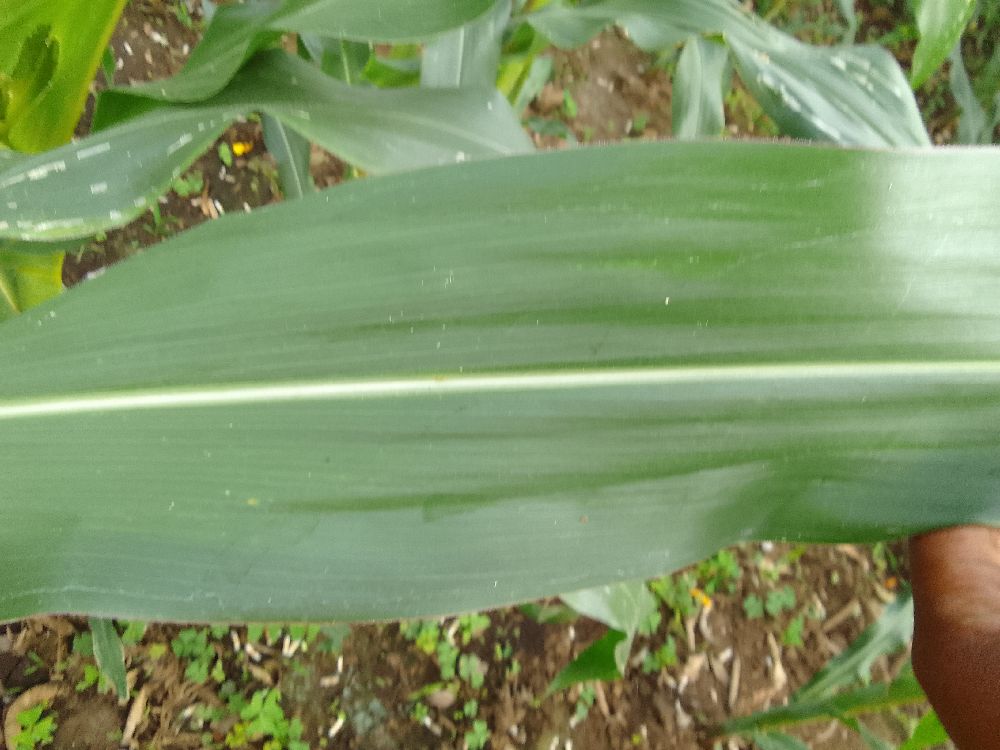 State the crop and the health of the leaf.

maize, healthy
